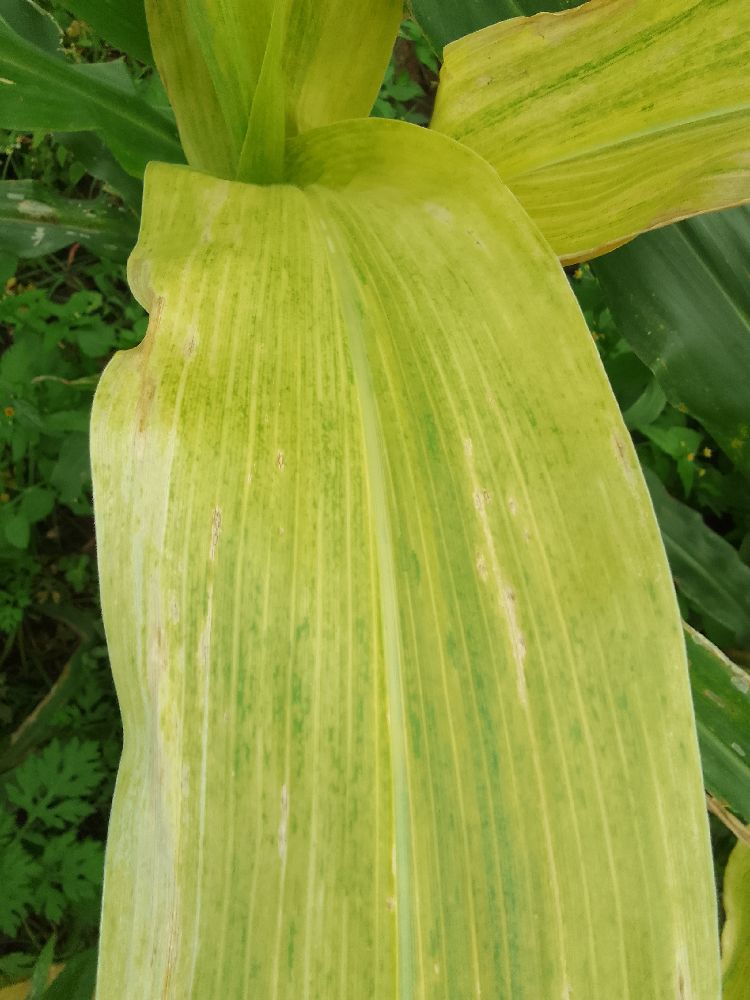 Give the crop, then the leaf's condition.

maize, maize lethal necrosis
